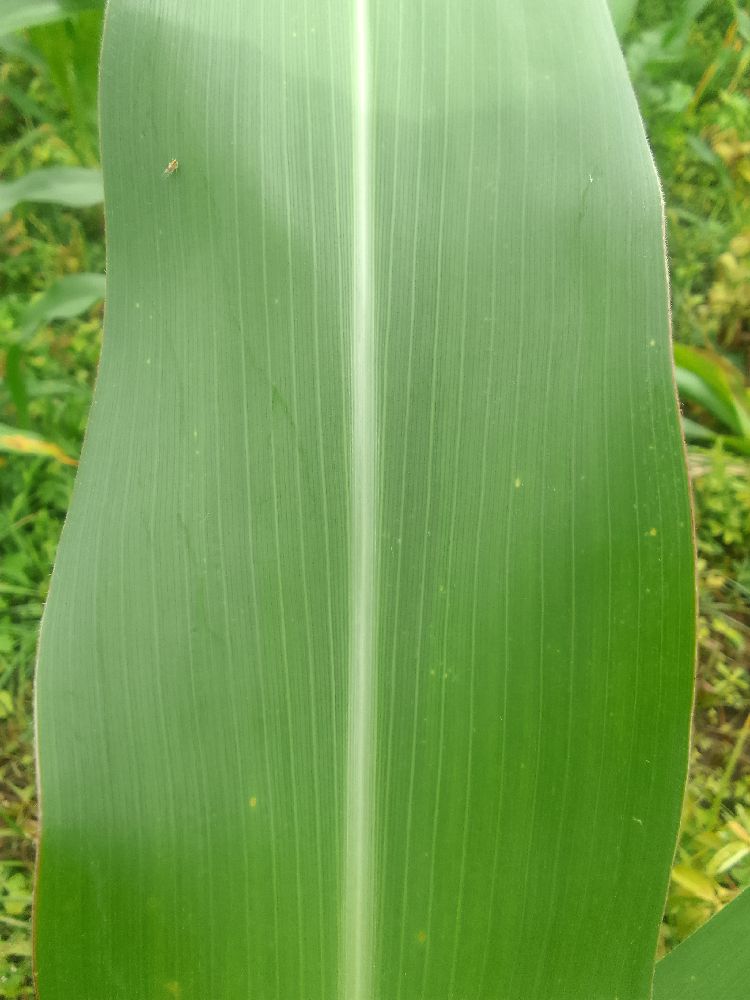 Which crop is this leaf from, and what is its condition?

maize, healthy
